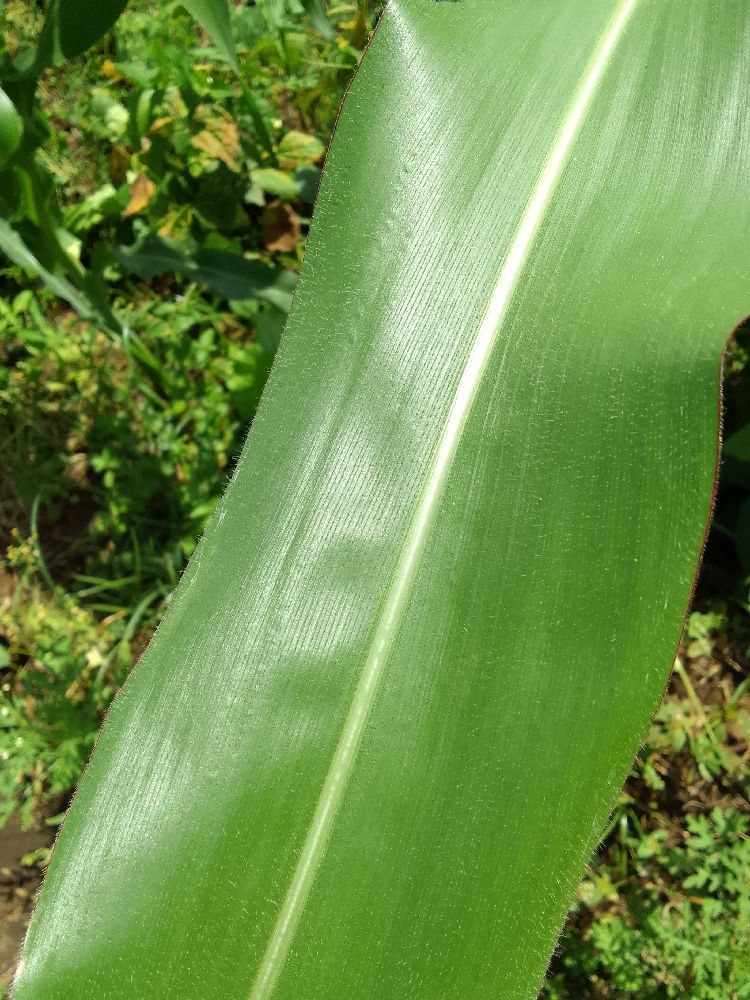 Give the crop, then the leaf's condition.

maize, healthy
